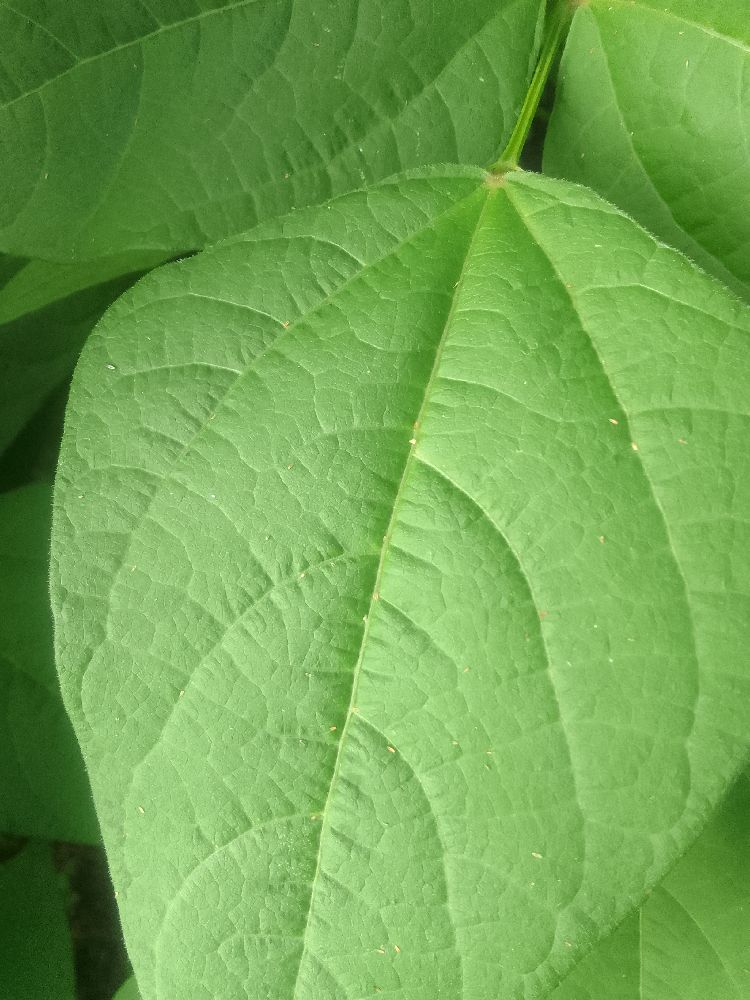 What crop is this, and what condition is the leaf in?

common bean, healthy
